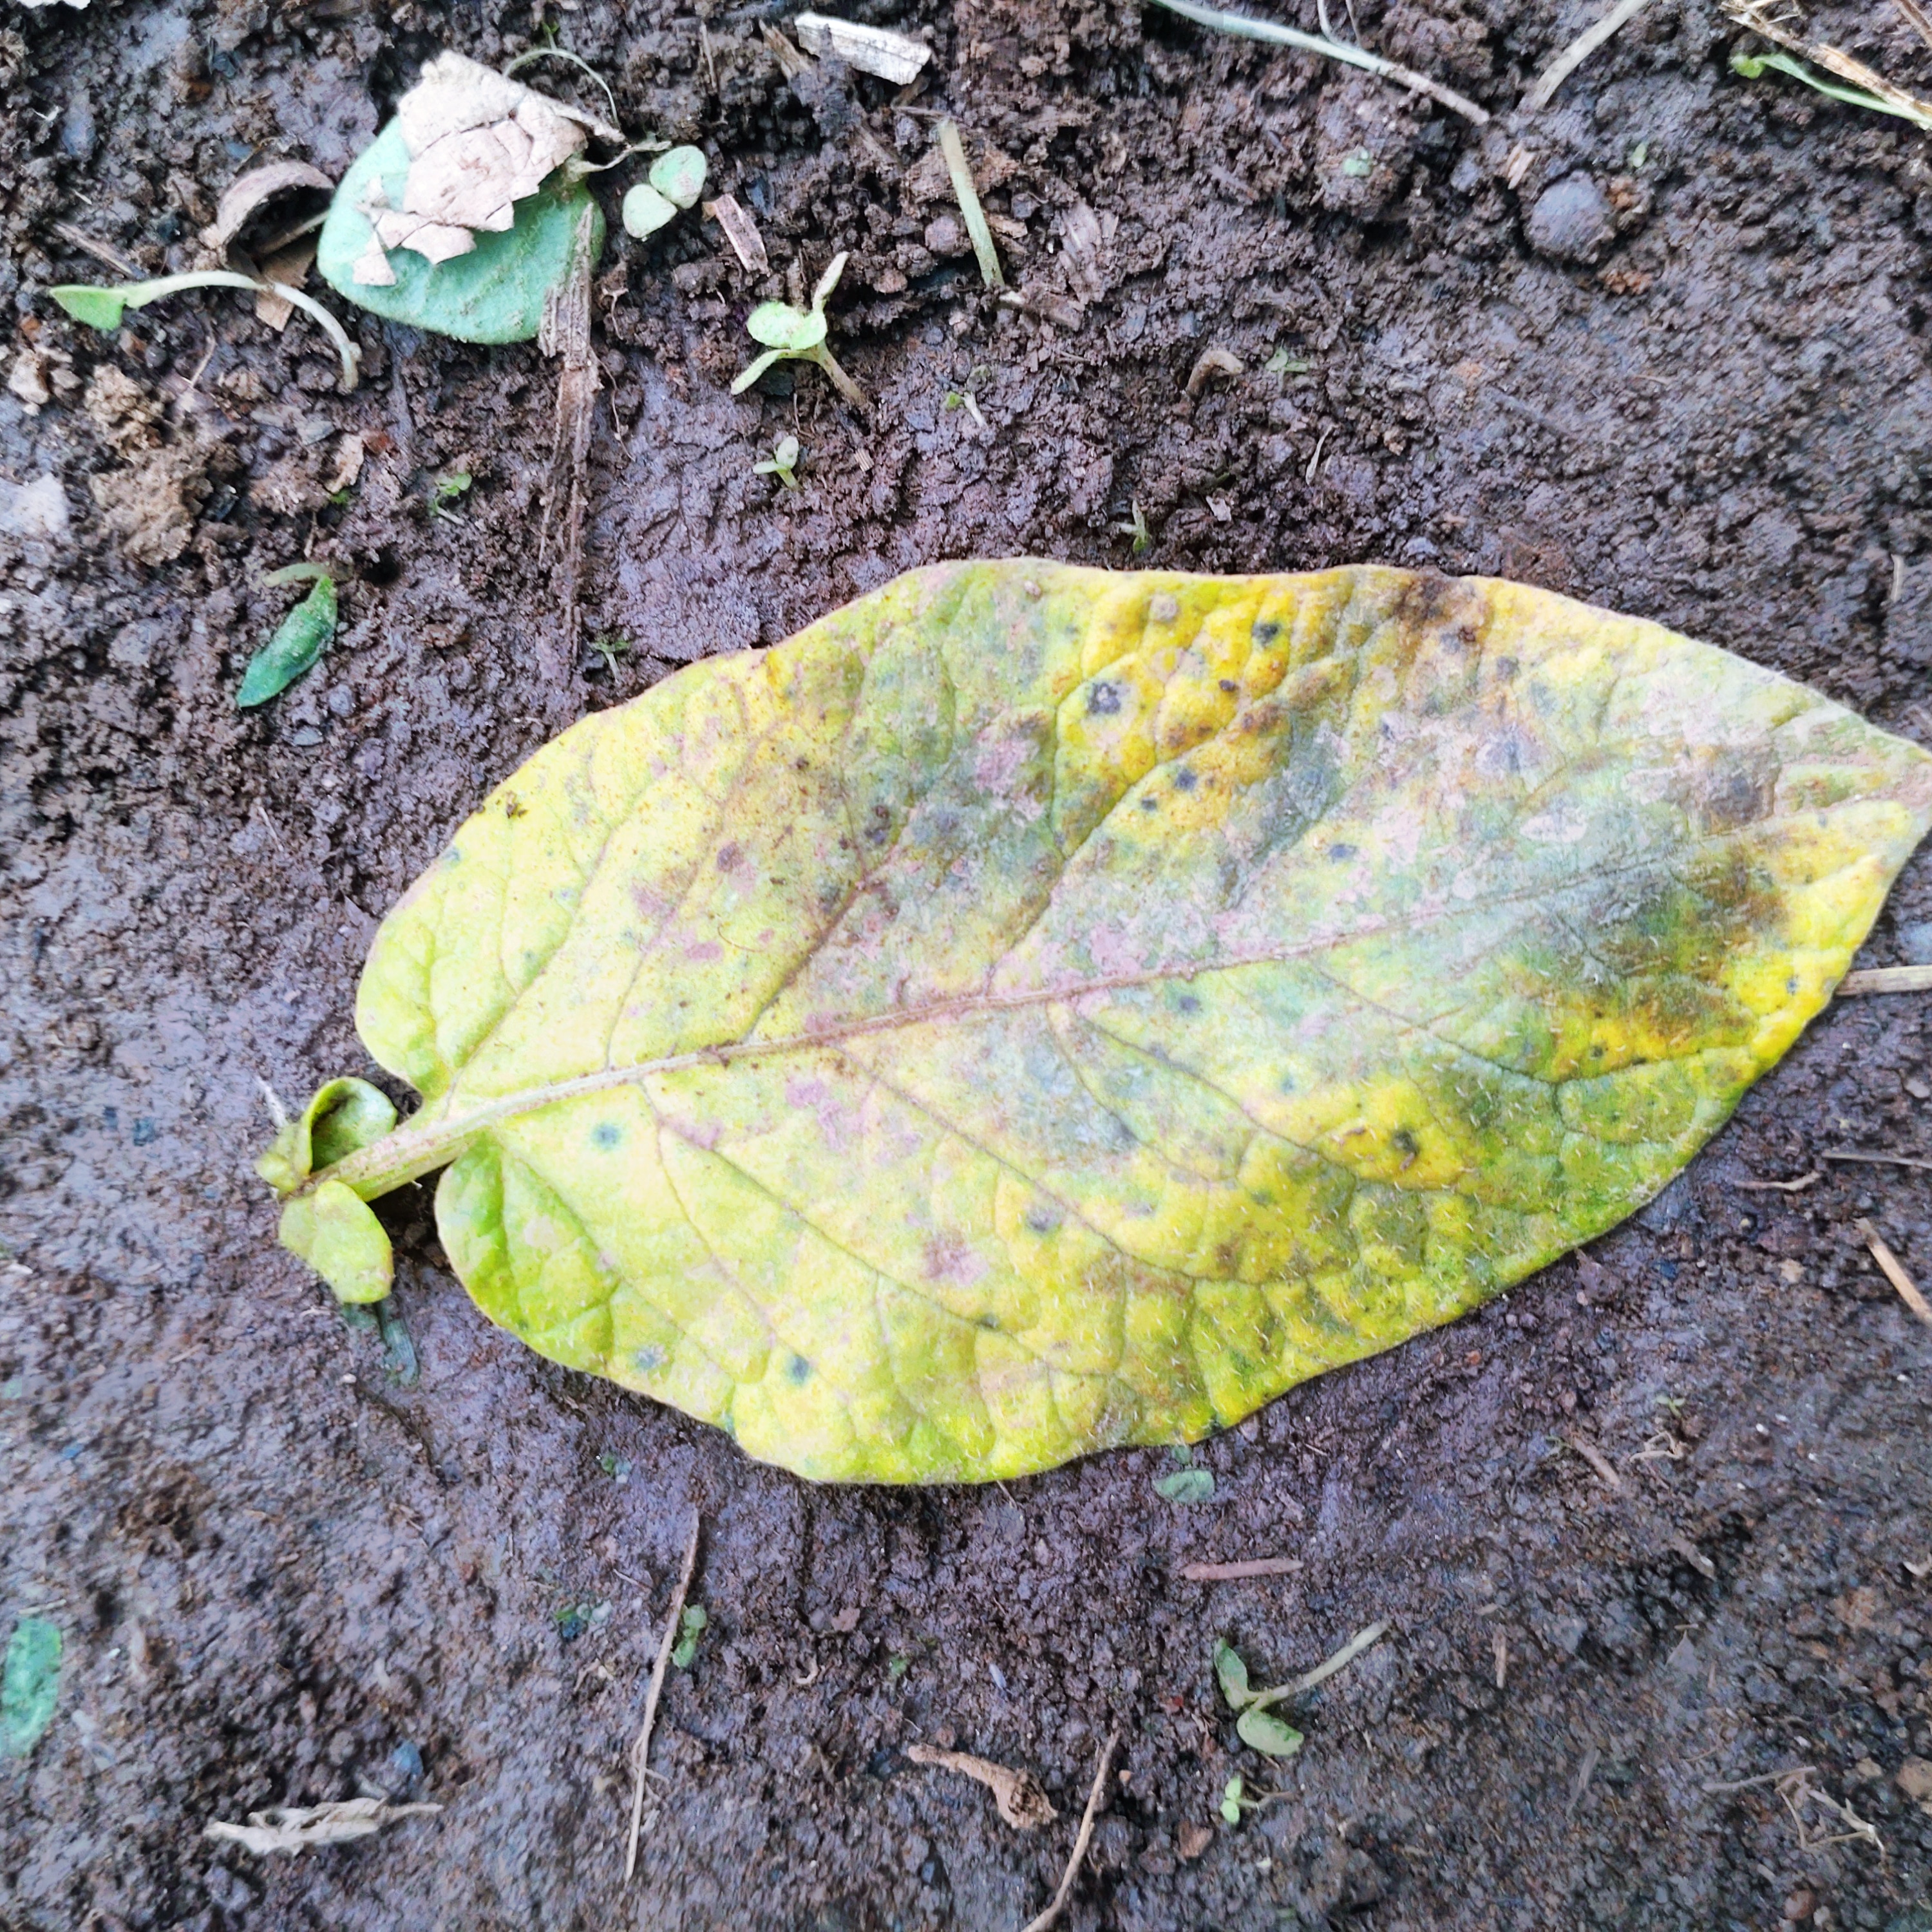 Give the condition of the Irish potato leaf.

late blight
